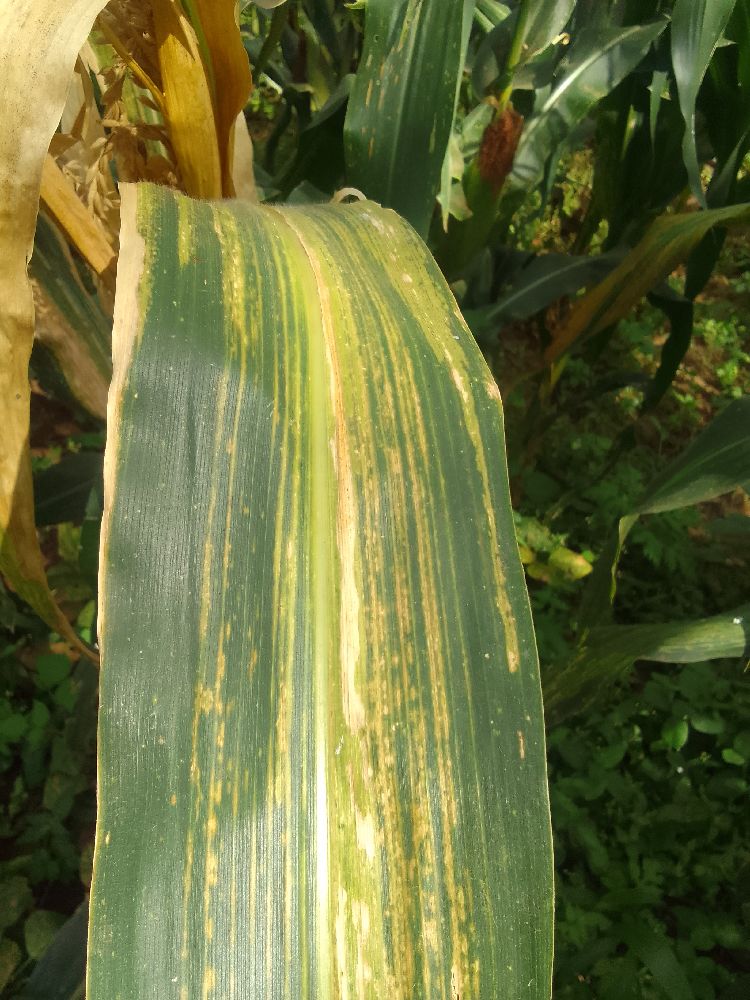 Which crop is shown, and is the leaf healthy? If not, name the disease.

maize, maize lethal necrosis
